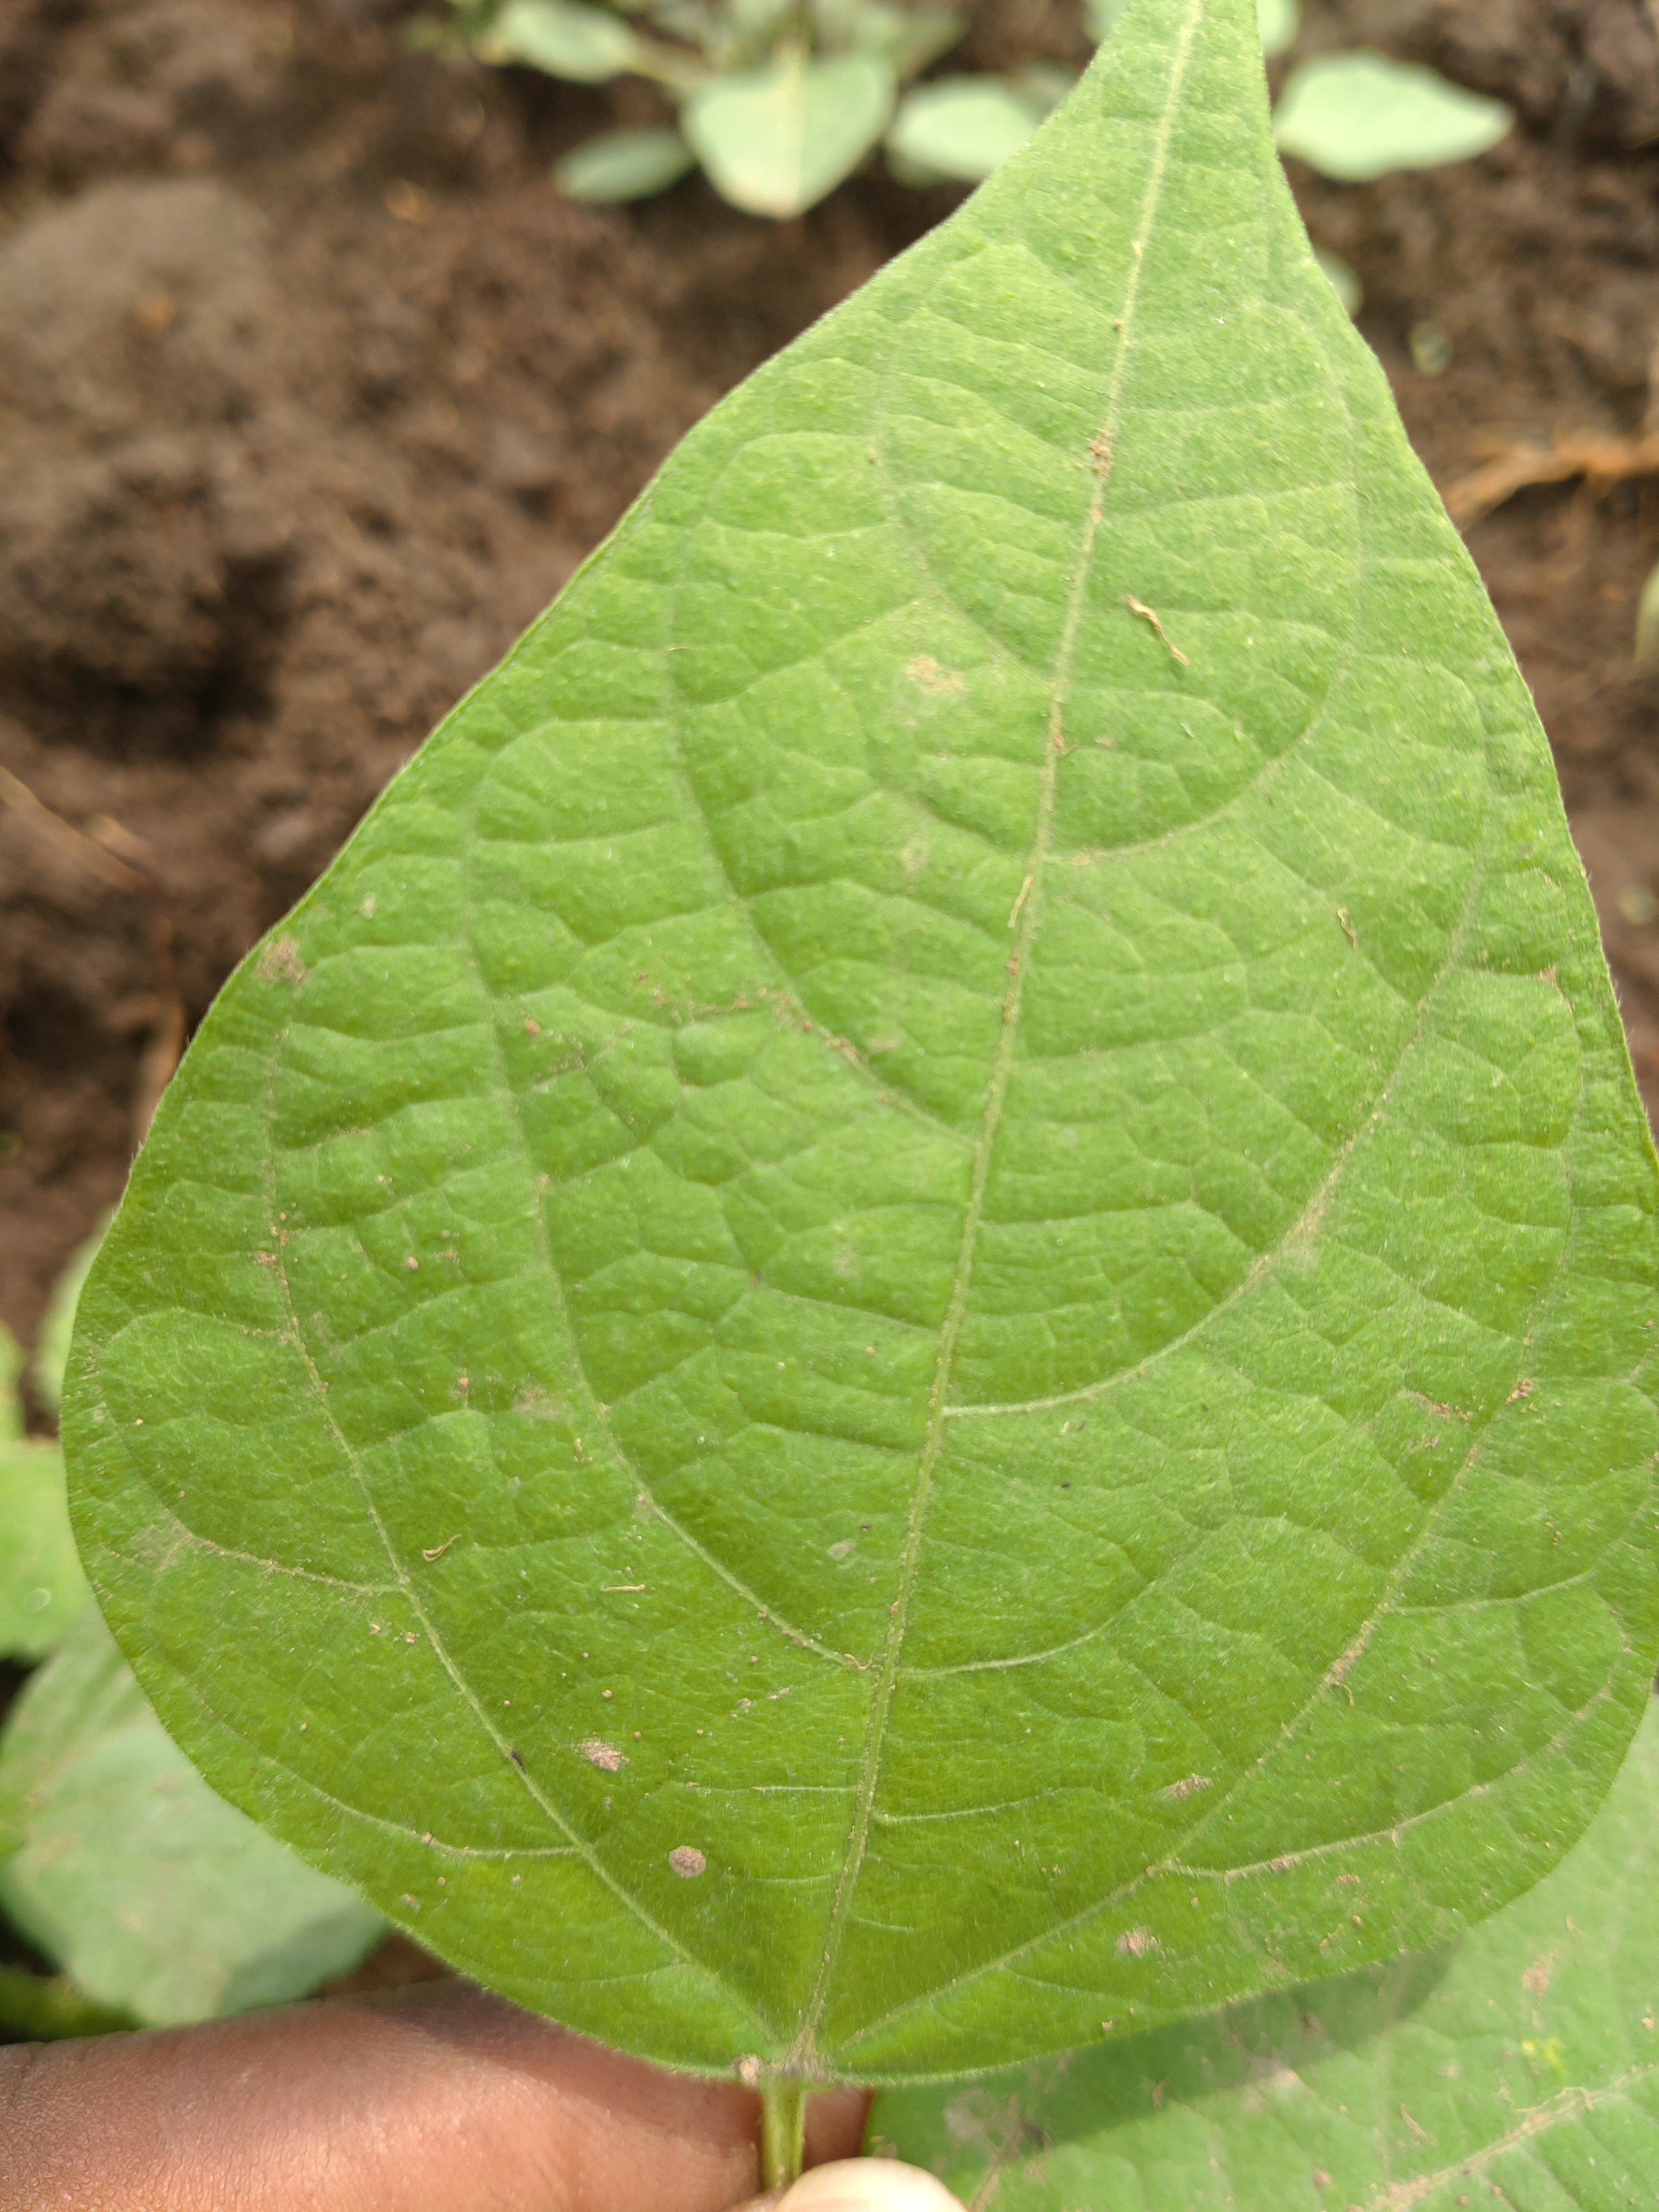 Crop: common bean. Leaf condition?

healthy
